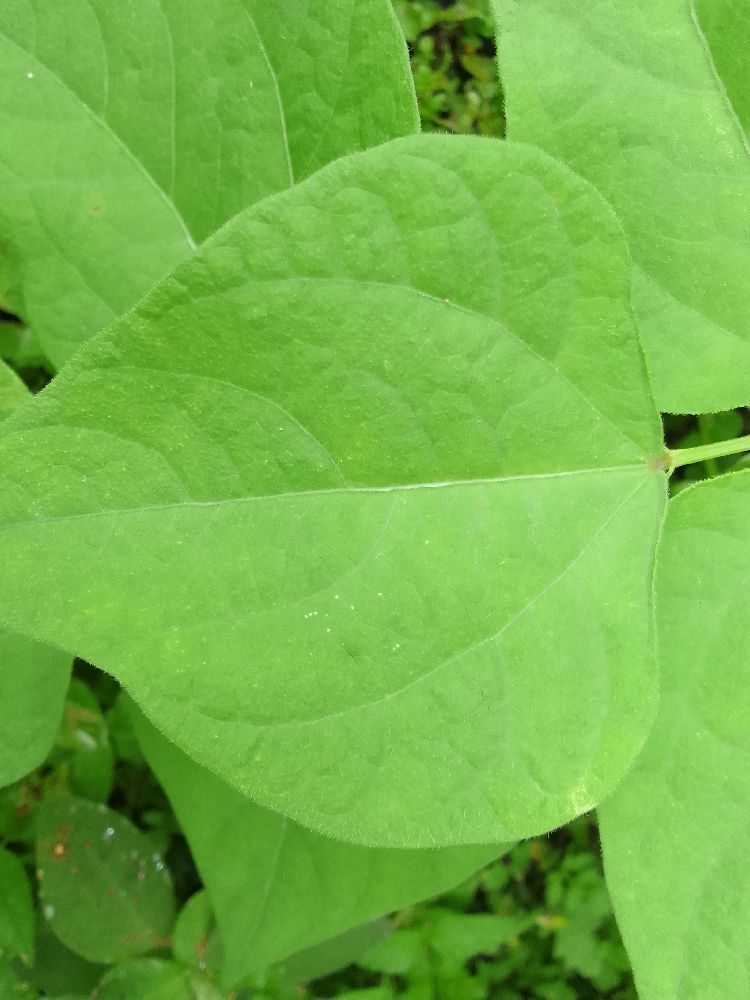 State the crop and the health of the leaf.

common bean, healthy
